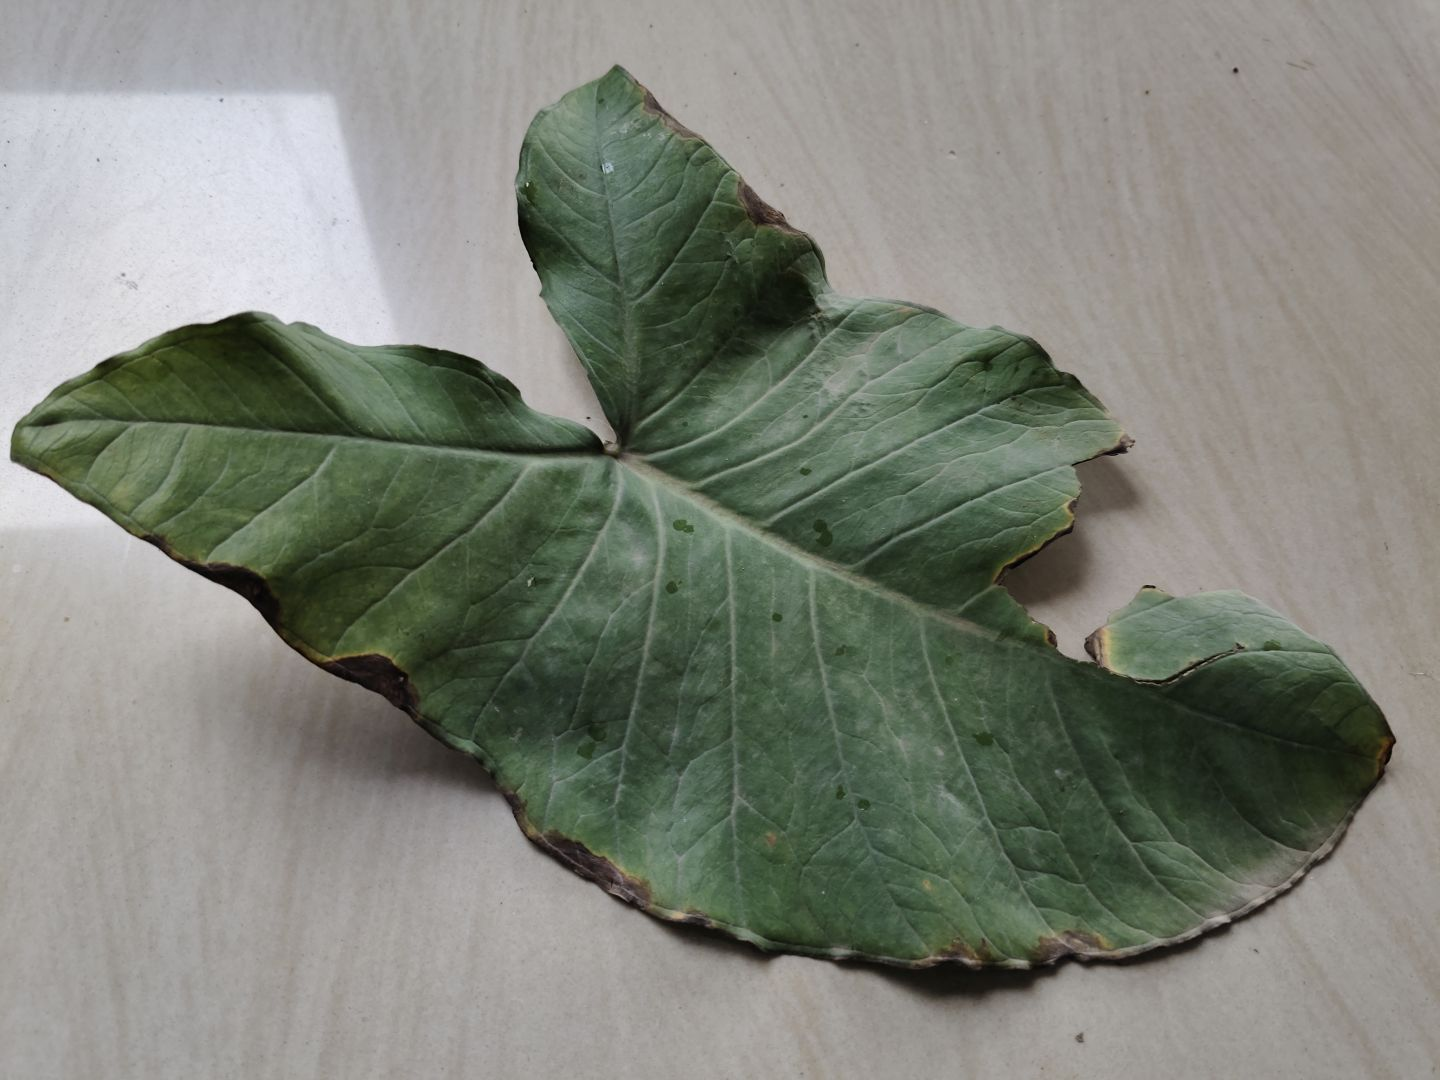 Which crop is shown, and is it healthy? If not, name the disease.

taro, leaf blight
